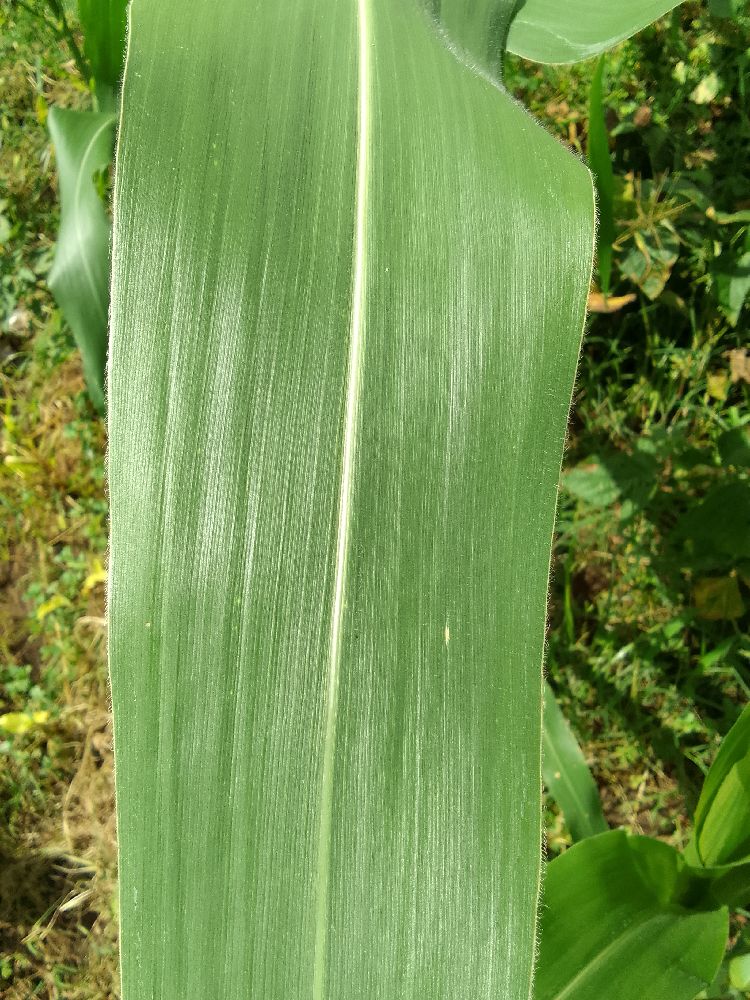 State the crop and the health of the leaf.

maize, healthy
